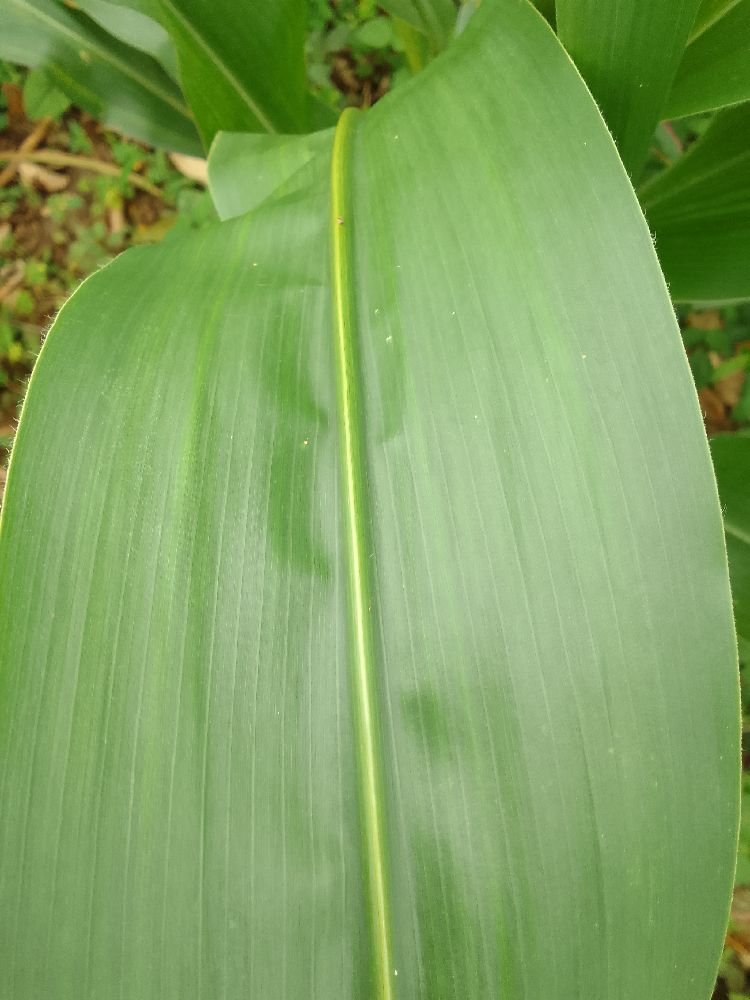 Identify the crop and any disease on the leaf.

maize, healthy
